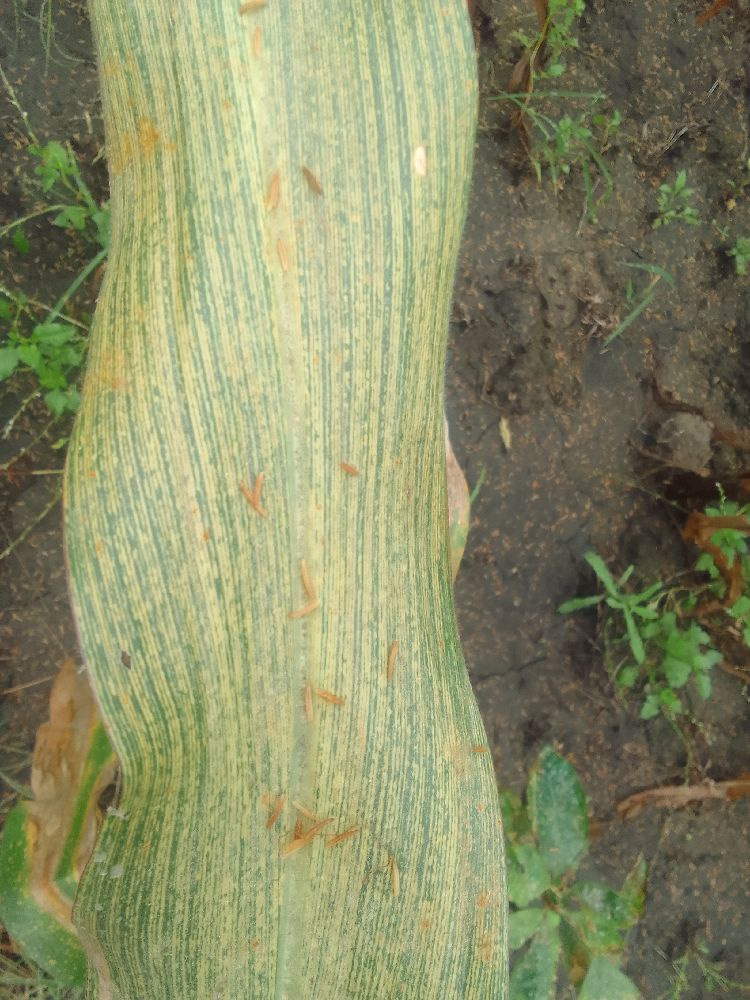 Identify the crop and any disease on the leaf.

maize, maize streak virus
